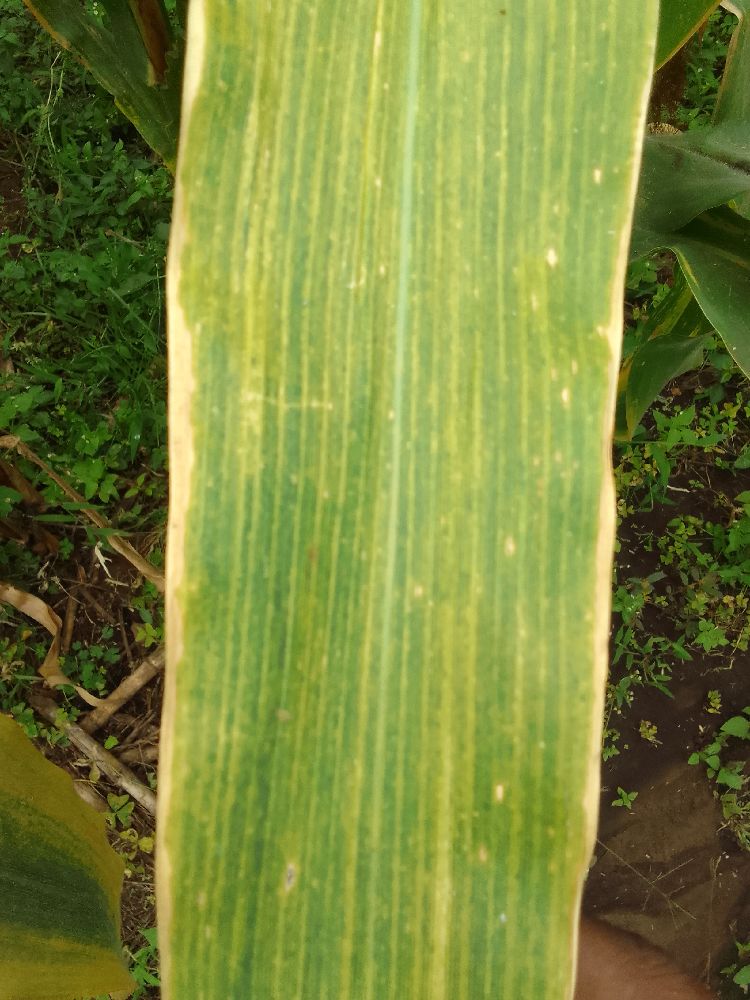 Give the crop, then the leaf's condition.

maize, maize lethal necrosis
